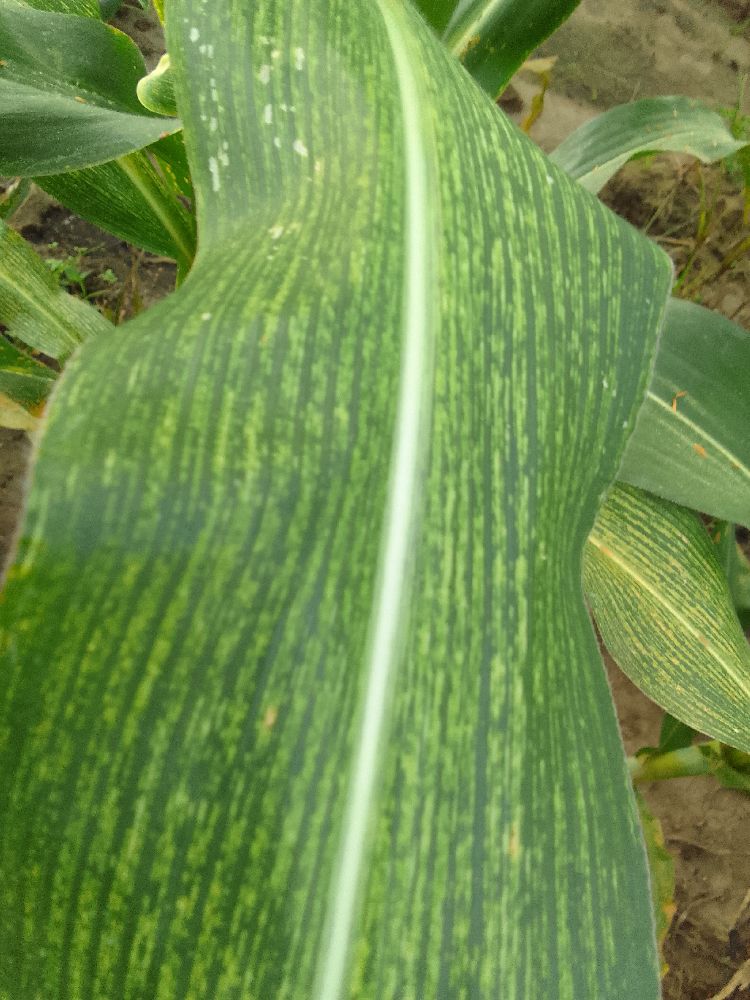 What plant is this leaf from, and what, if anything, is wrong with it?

maize, maize streak virus
